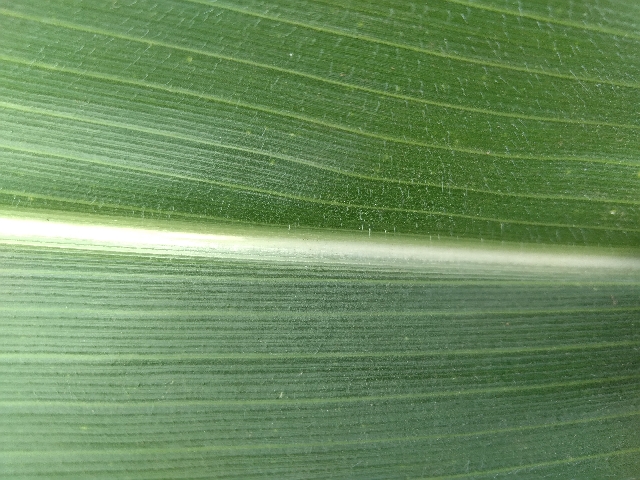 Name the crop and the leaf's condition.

maize, healthy
